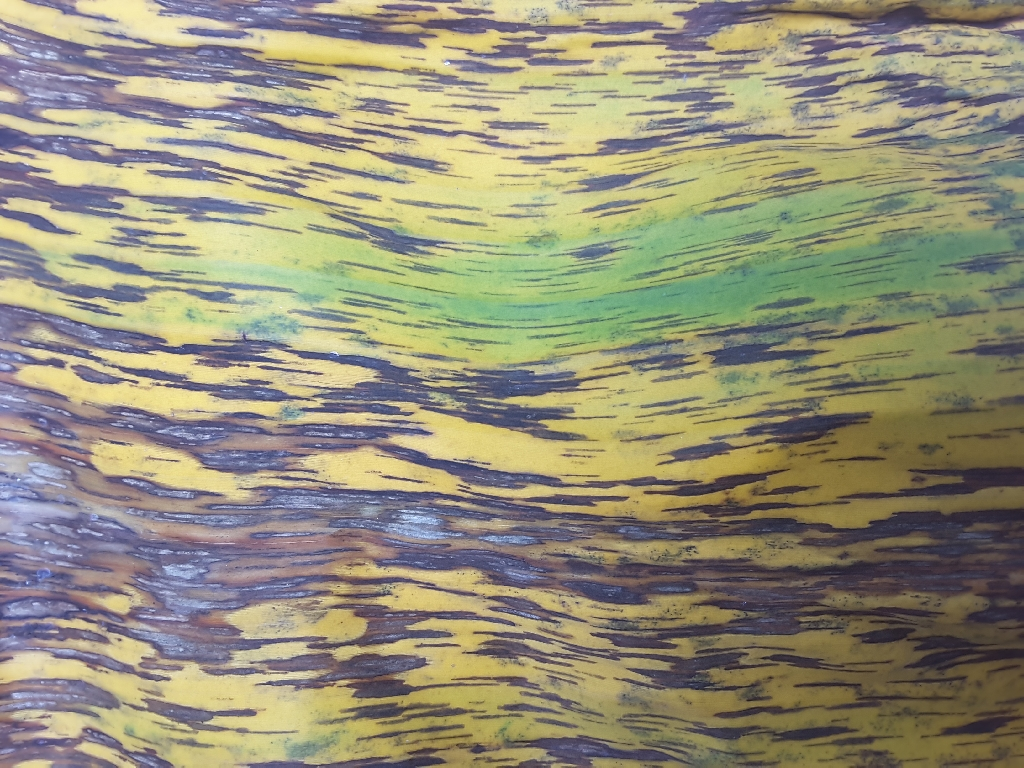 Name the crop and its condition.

banana, black sigatoka
